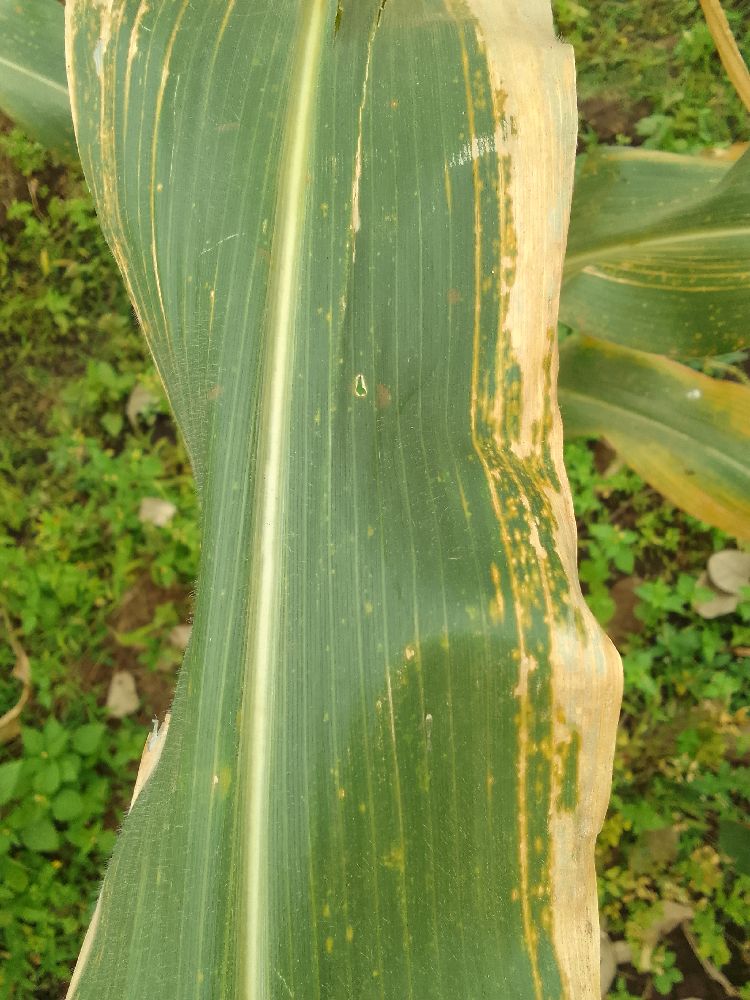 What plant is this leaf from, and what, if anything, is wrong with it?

maize, maize lethal necrosis
